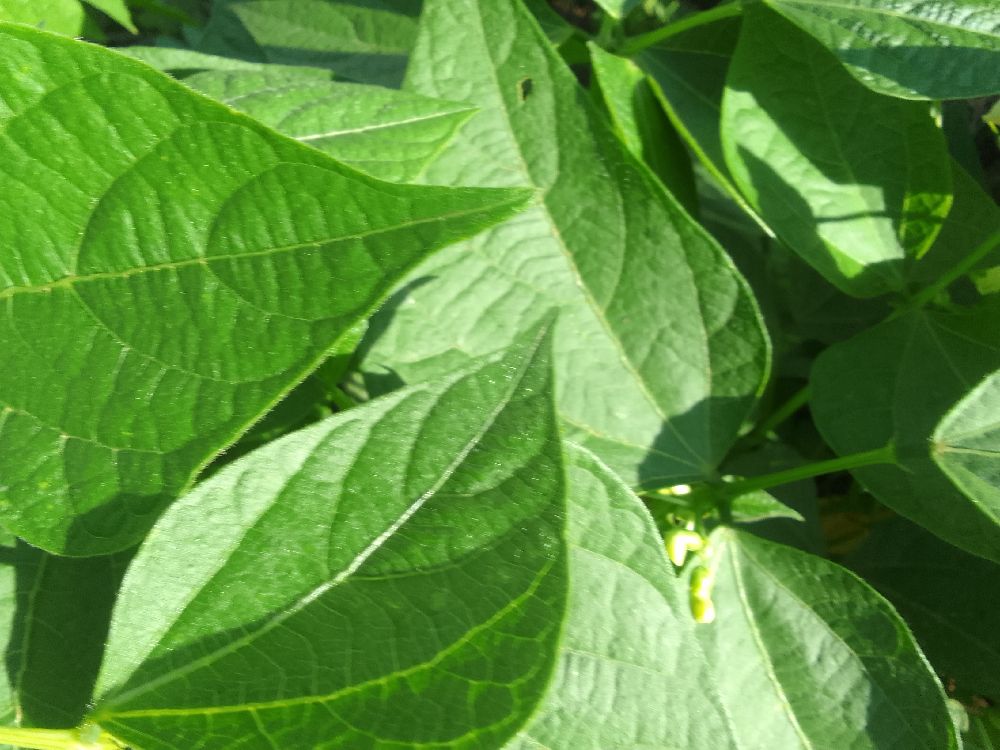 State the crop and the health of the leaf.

common bean, healthy
